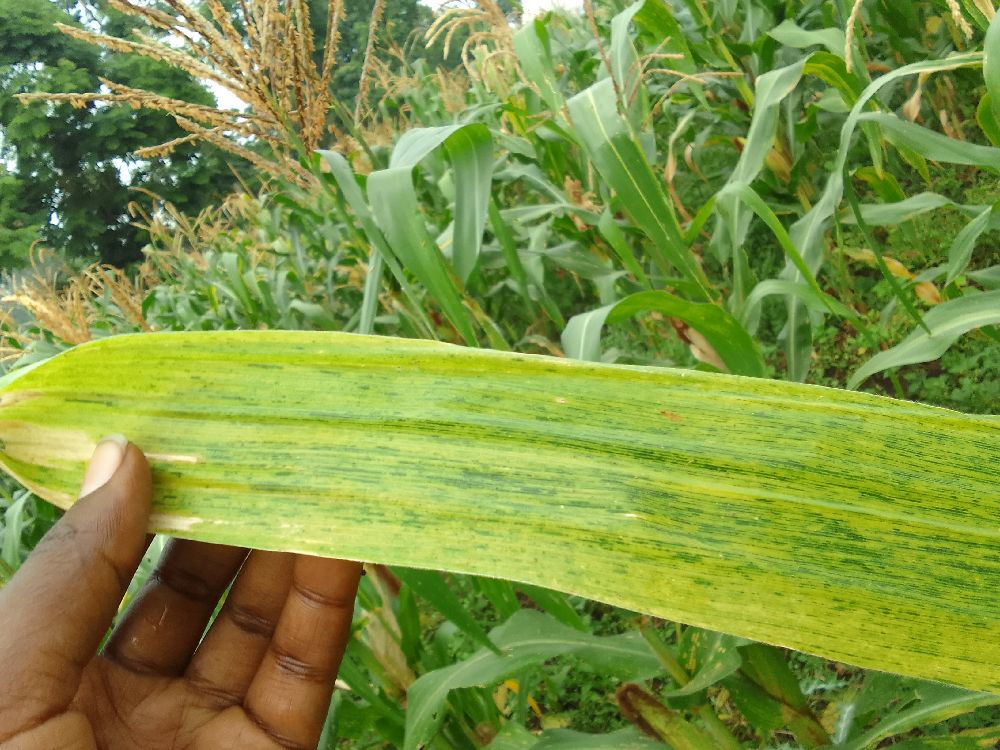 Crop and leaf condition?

maize, maize lethal necrosis
